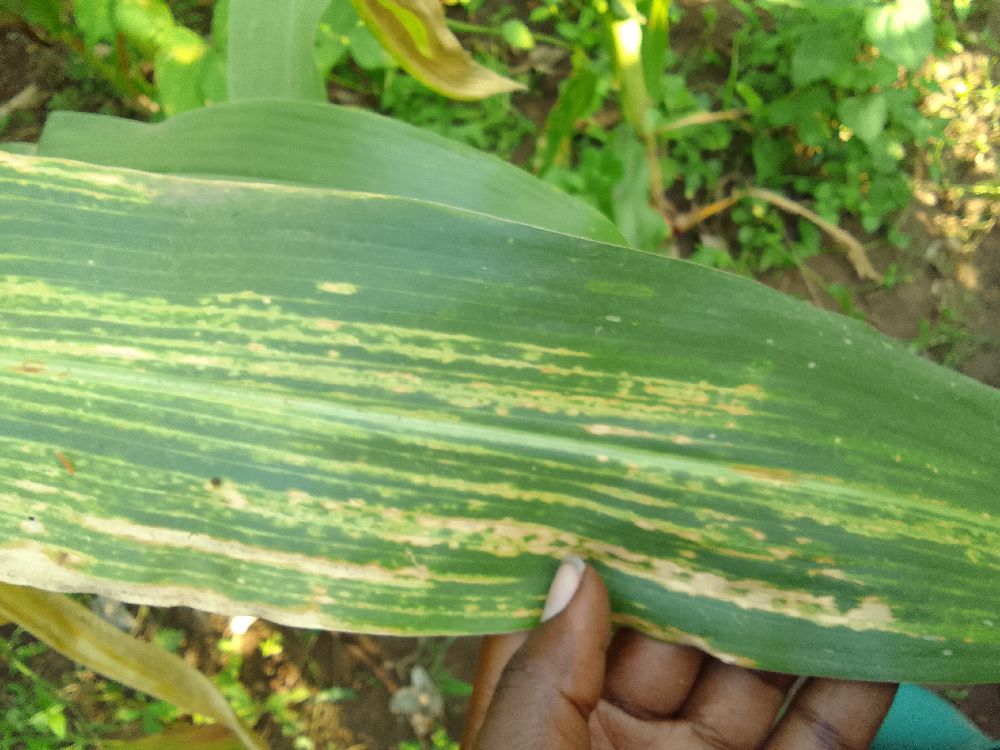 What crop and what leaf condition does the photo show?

maize, maize lethal necrosis
